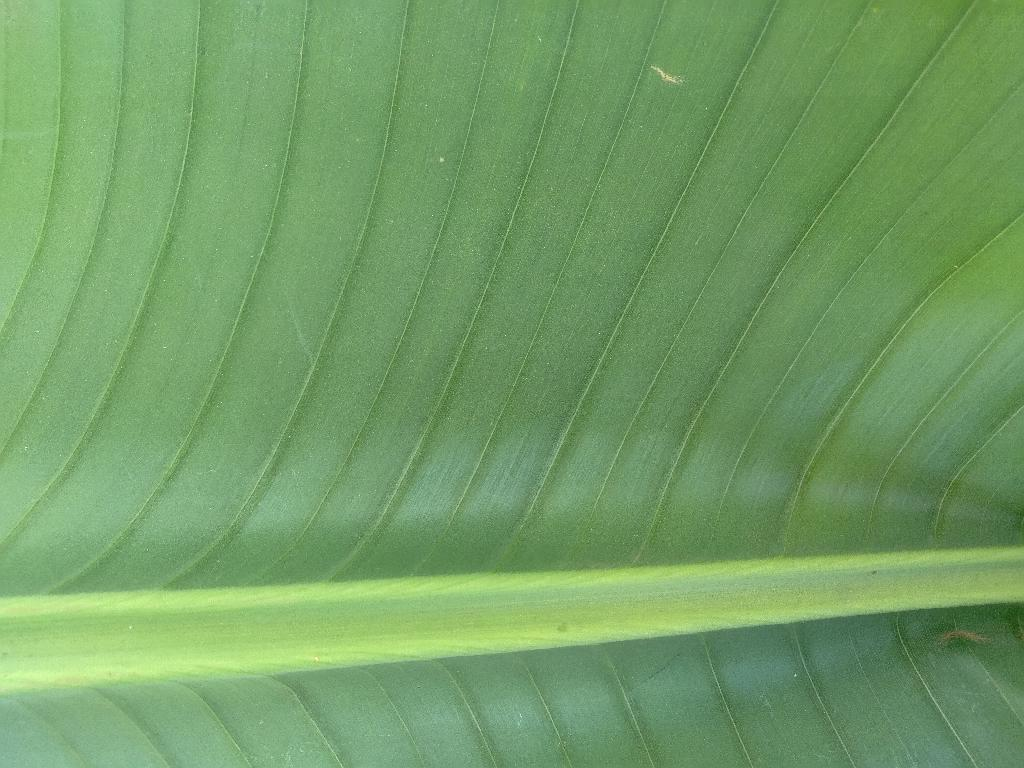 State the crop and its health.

banana, healthy
